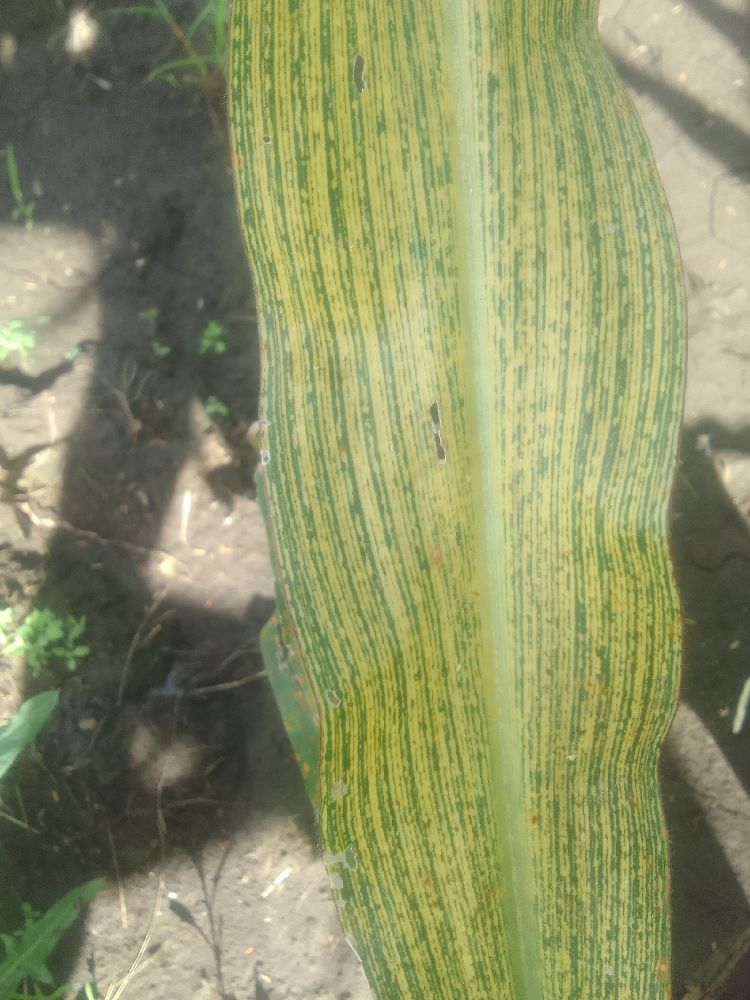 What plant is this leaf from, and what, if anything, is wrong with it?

maize, maize streak virus
